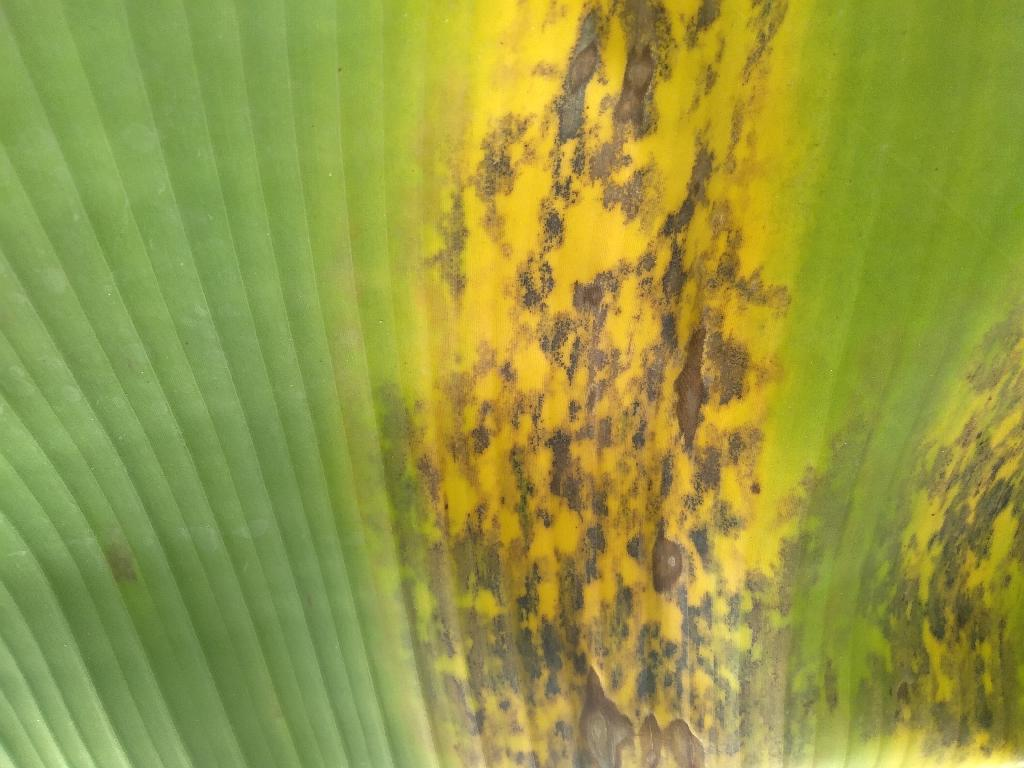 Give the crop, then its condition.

banana, black sigatoka
